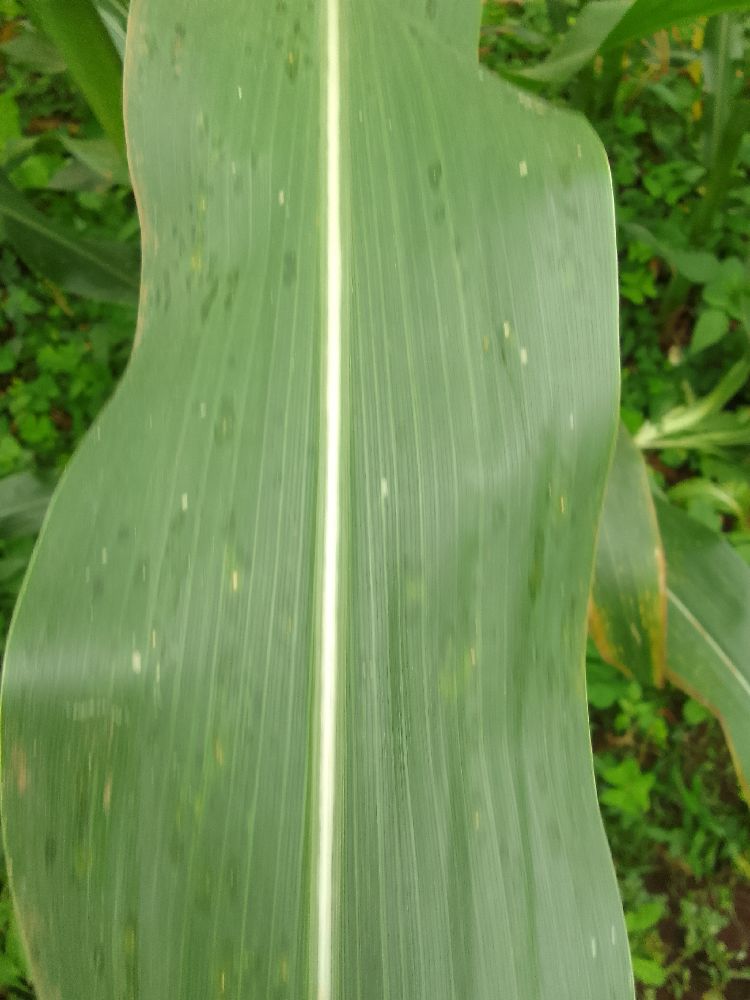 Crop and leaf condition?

maize, healthy
